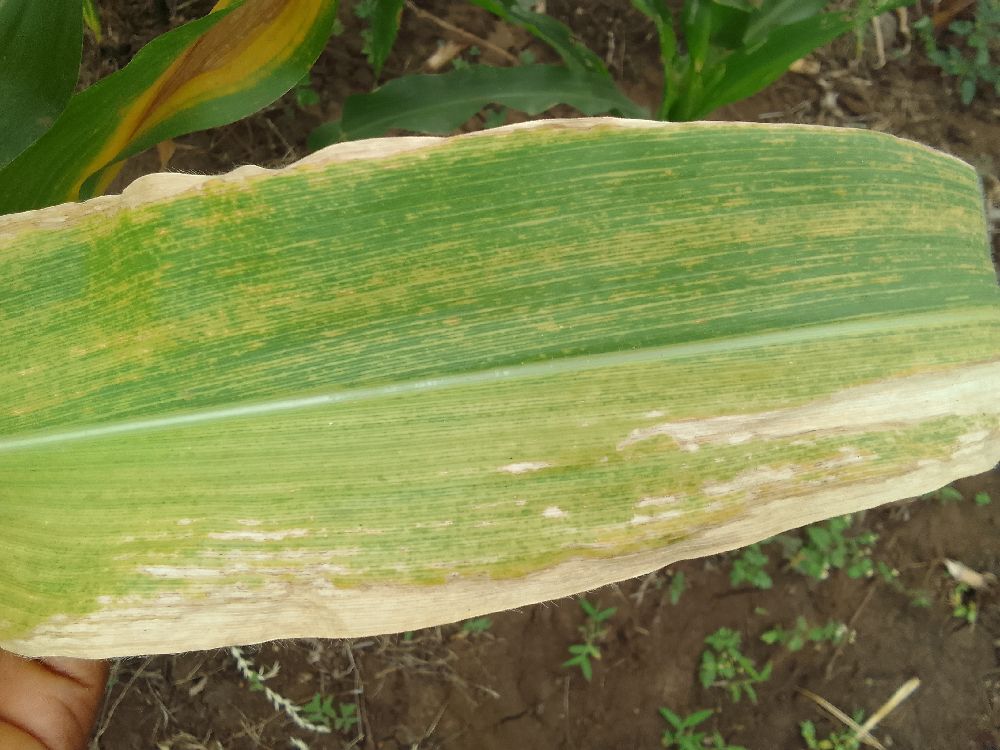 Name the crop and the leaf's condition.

maize, maize lethal necrosis
